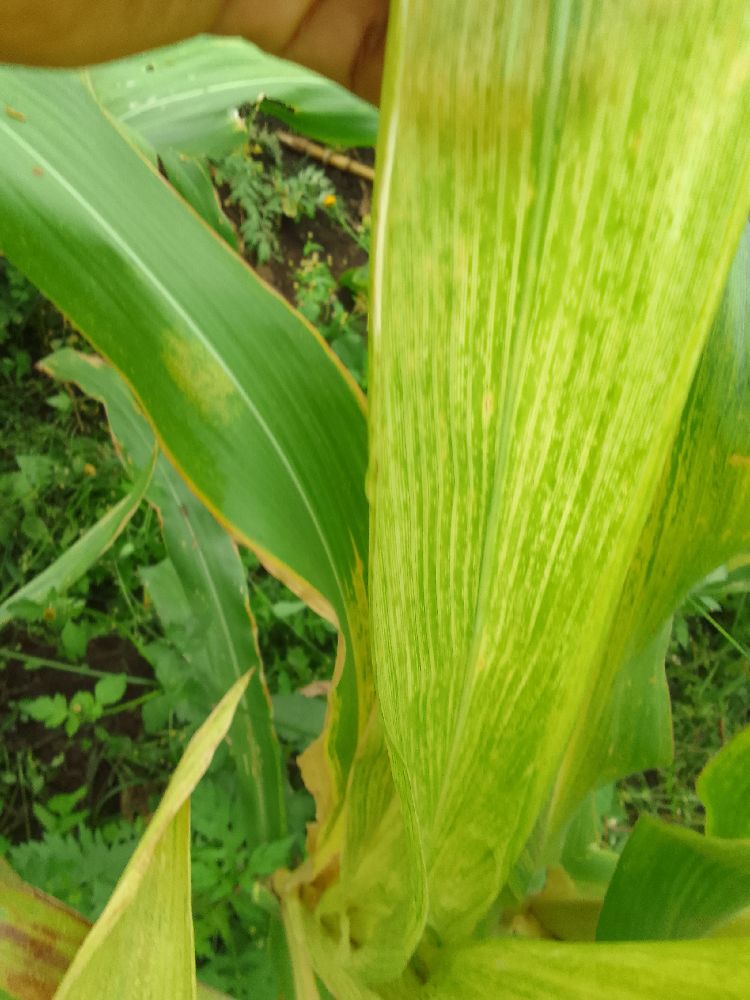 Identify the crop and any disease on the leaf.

maize, maize lethal necrosis
